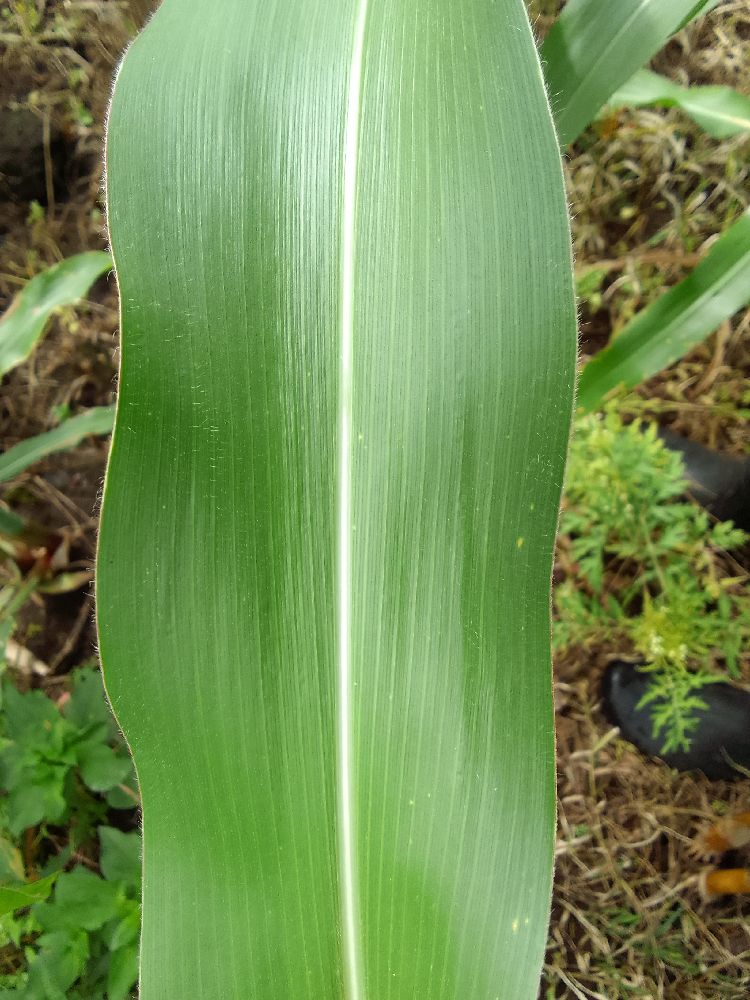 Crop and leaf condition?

maize, healthy
